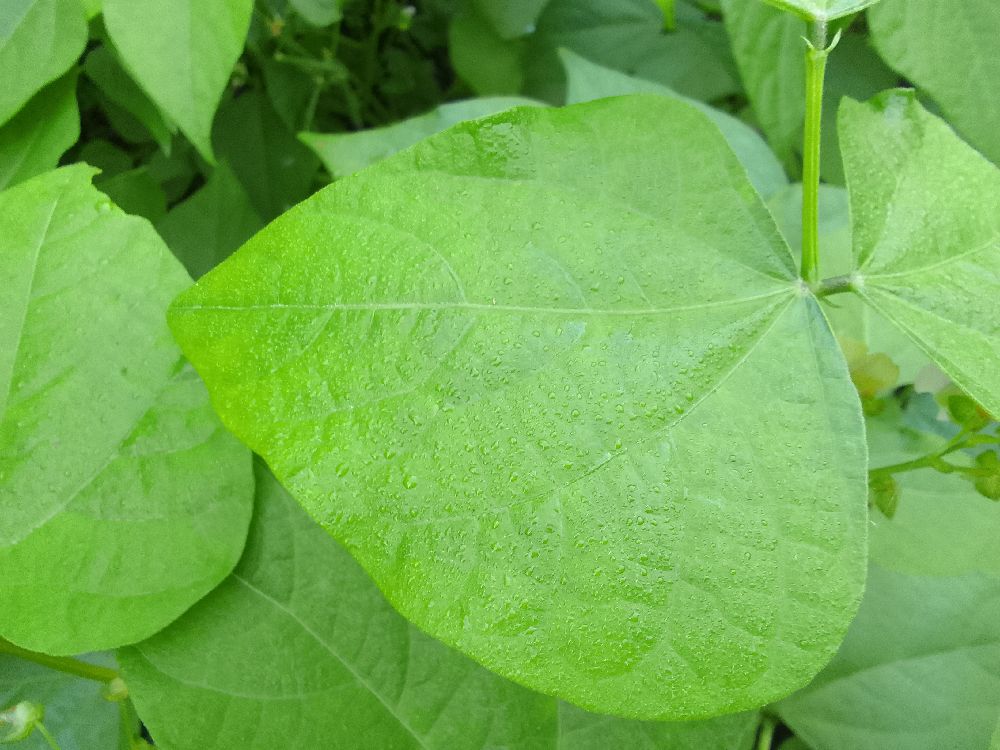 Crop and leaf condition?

common bean, healthy
